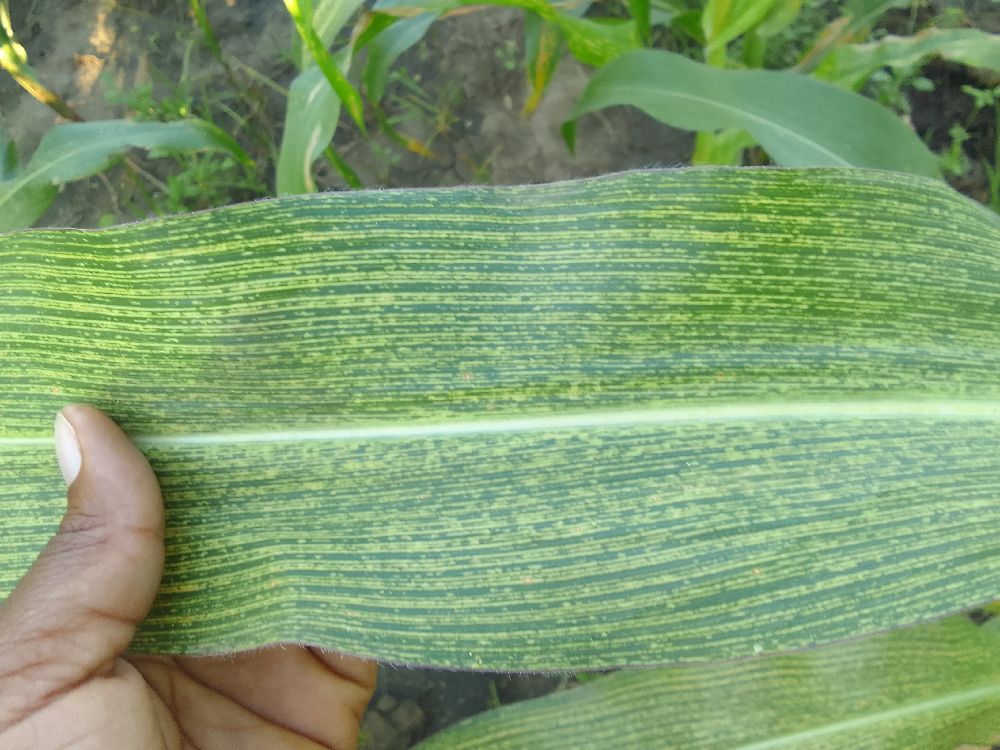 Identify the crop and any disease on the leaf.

maize, maize streak virus
